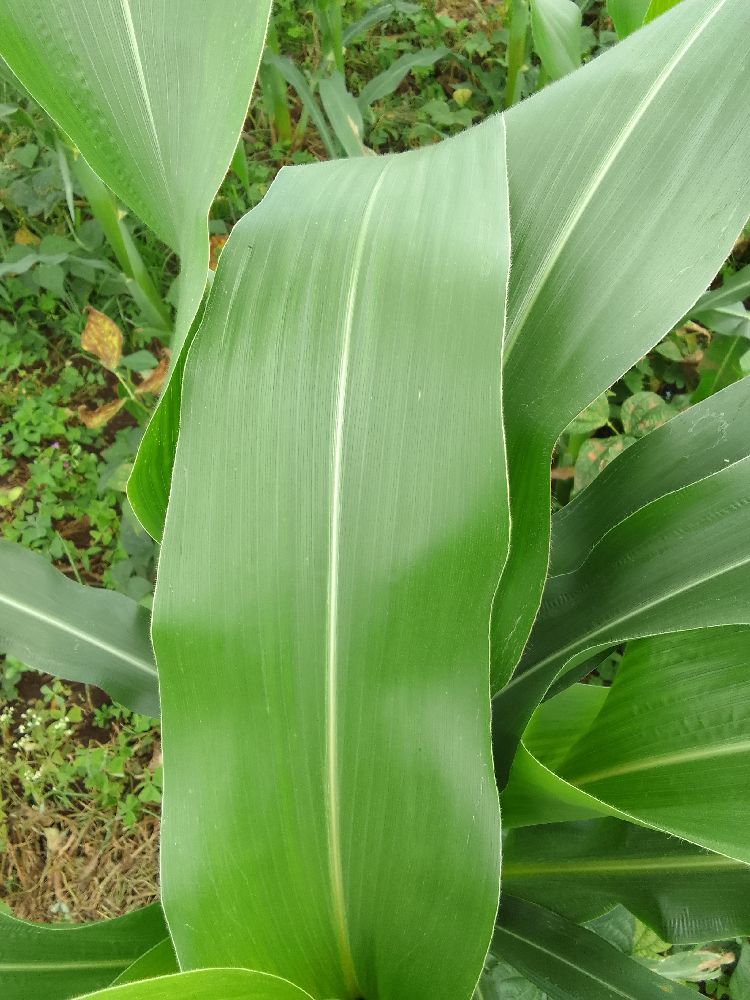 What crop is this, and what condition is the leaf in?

maize, healthy
